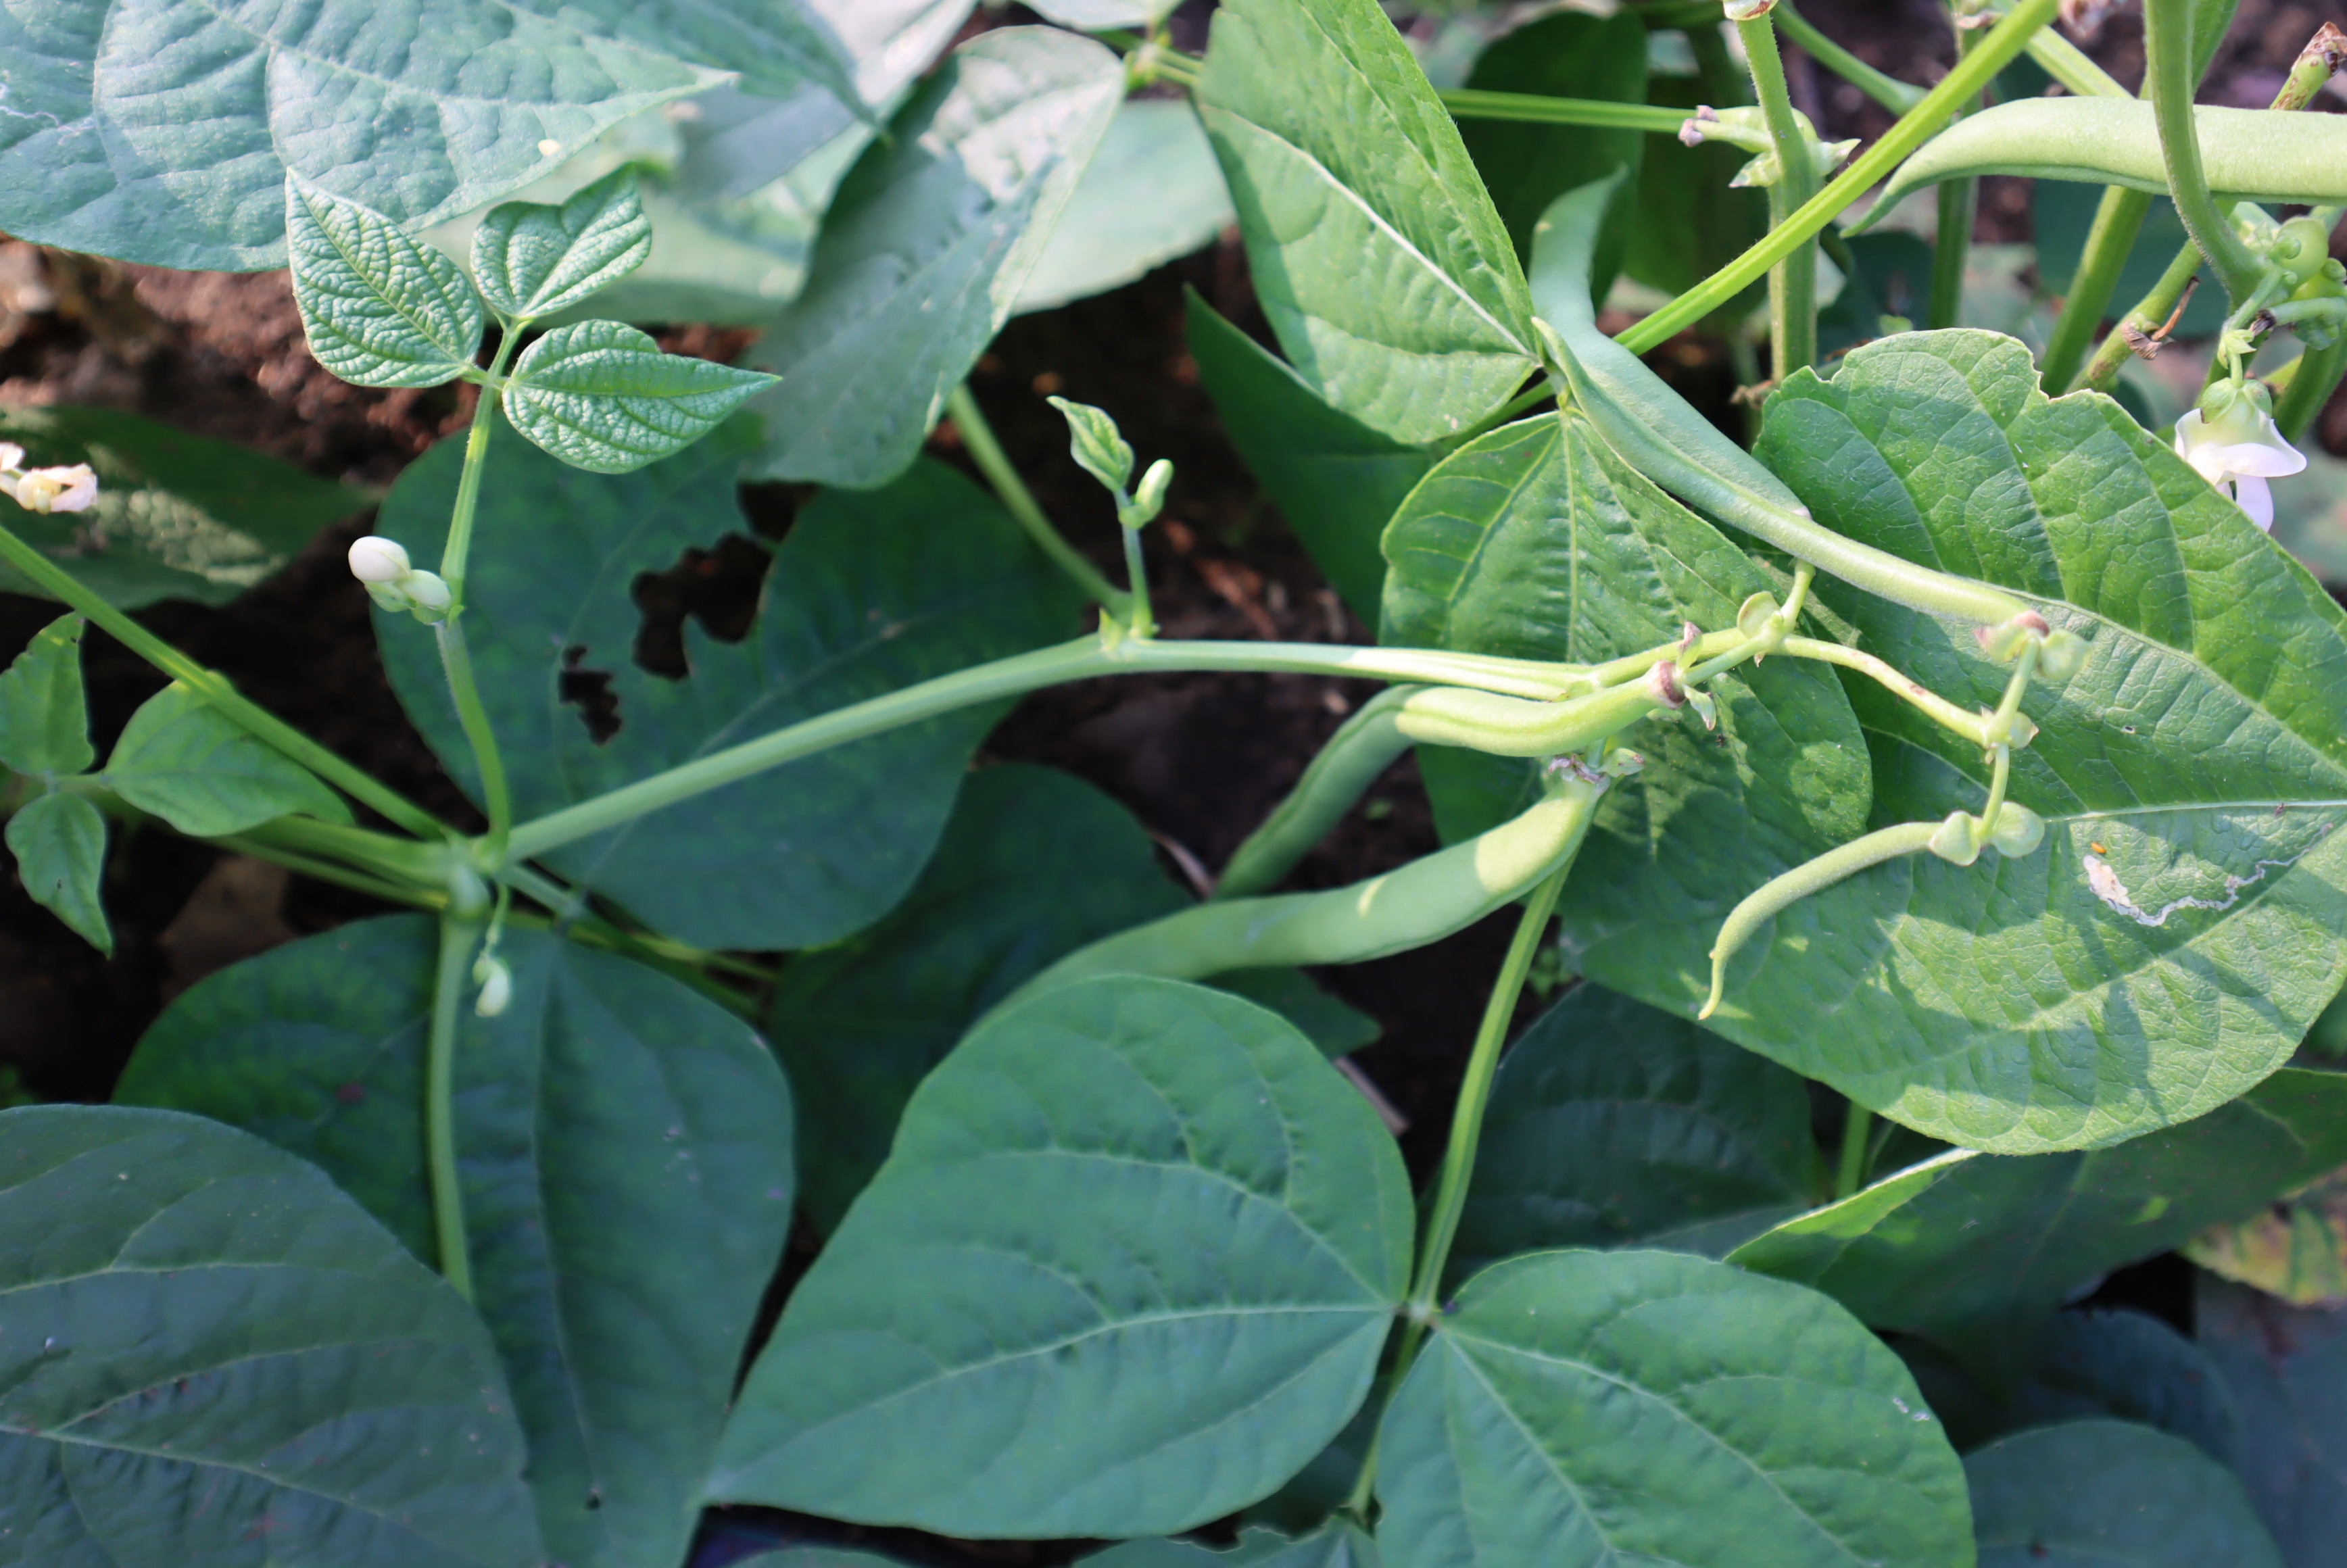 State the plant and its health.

peas, phytophagous
